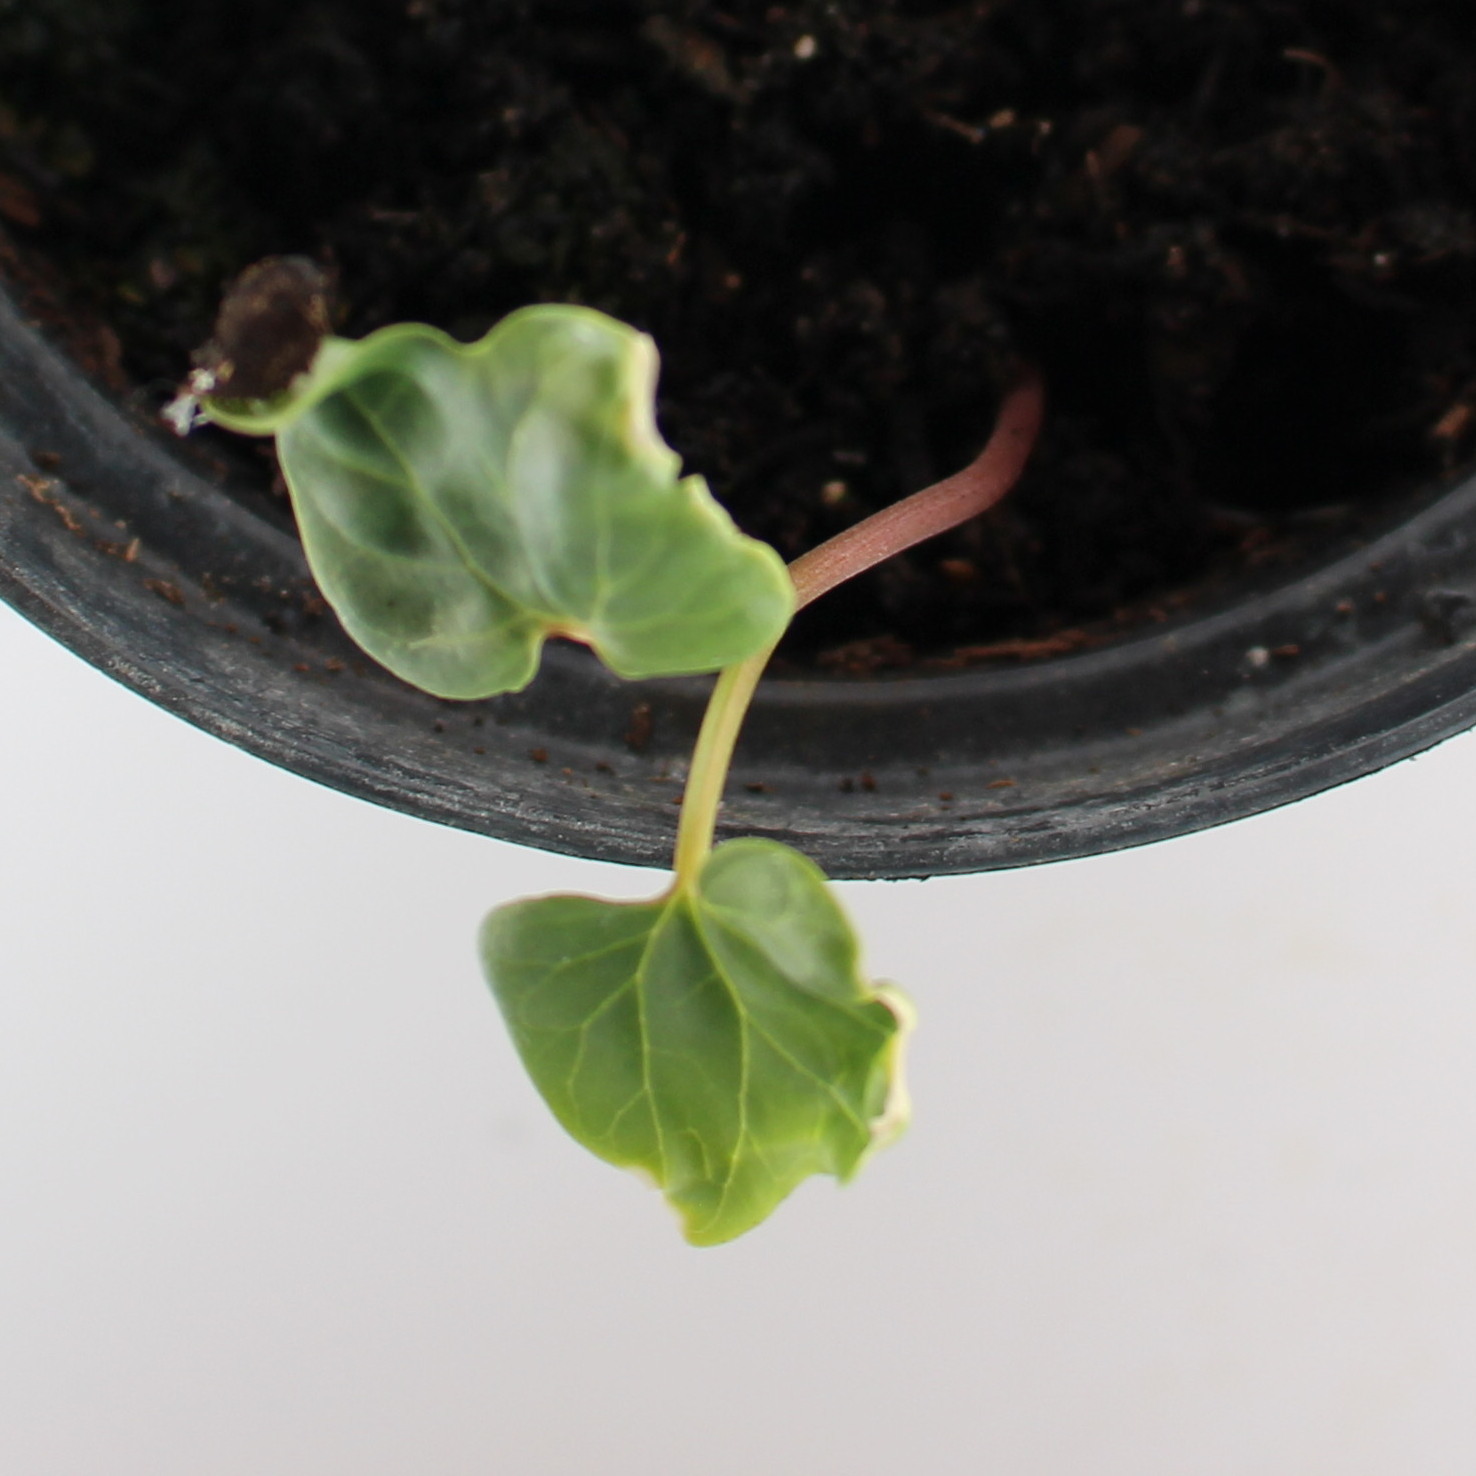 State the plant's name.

Convolvulus arvensis
